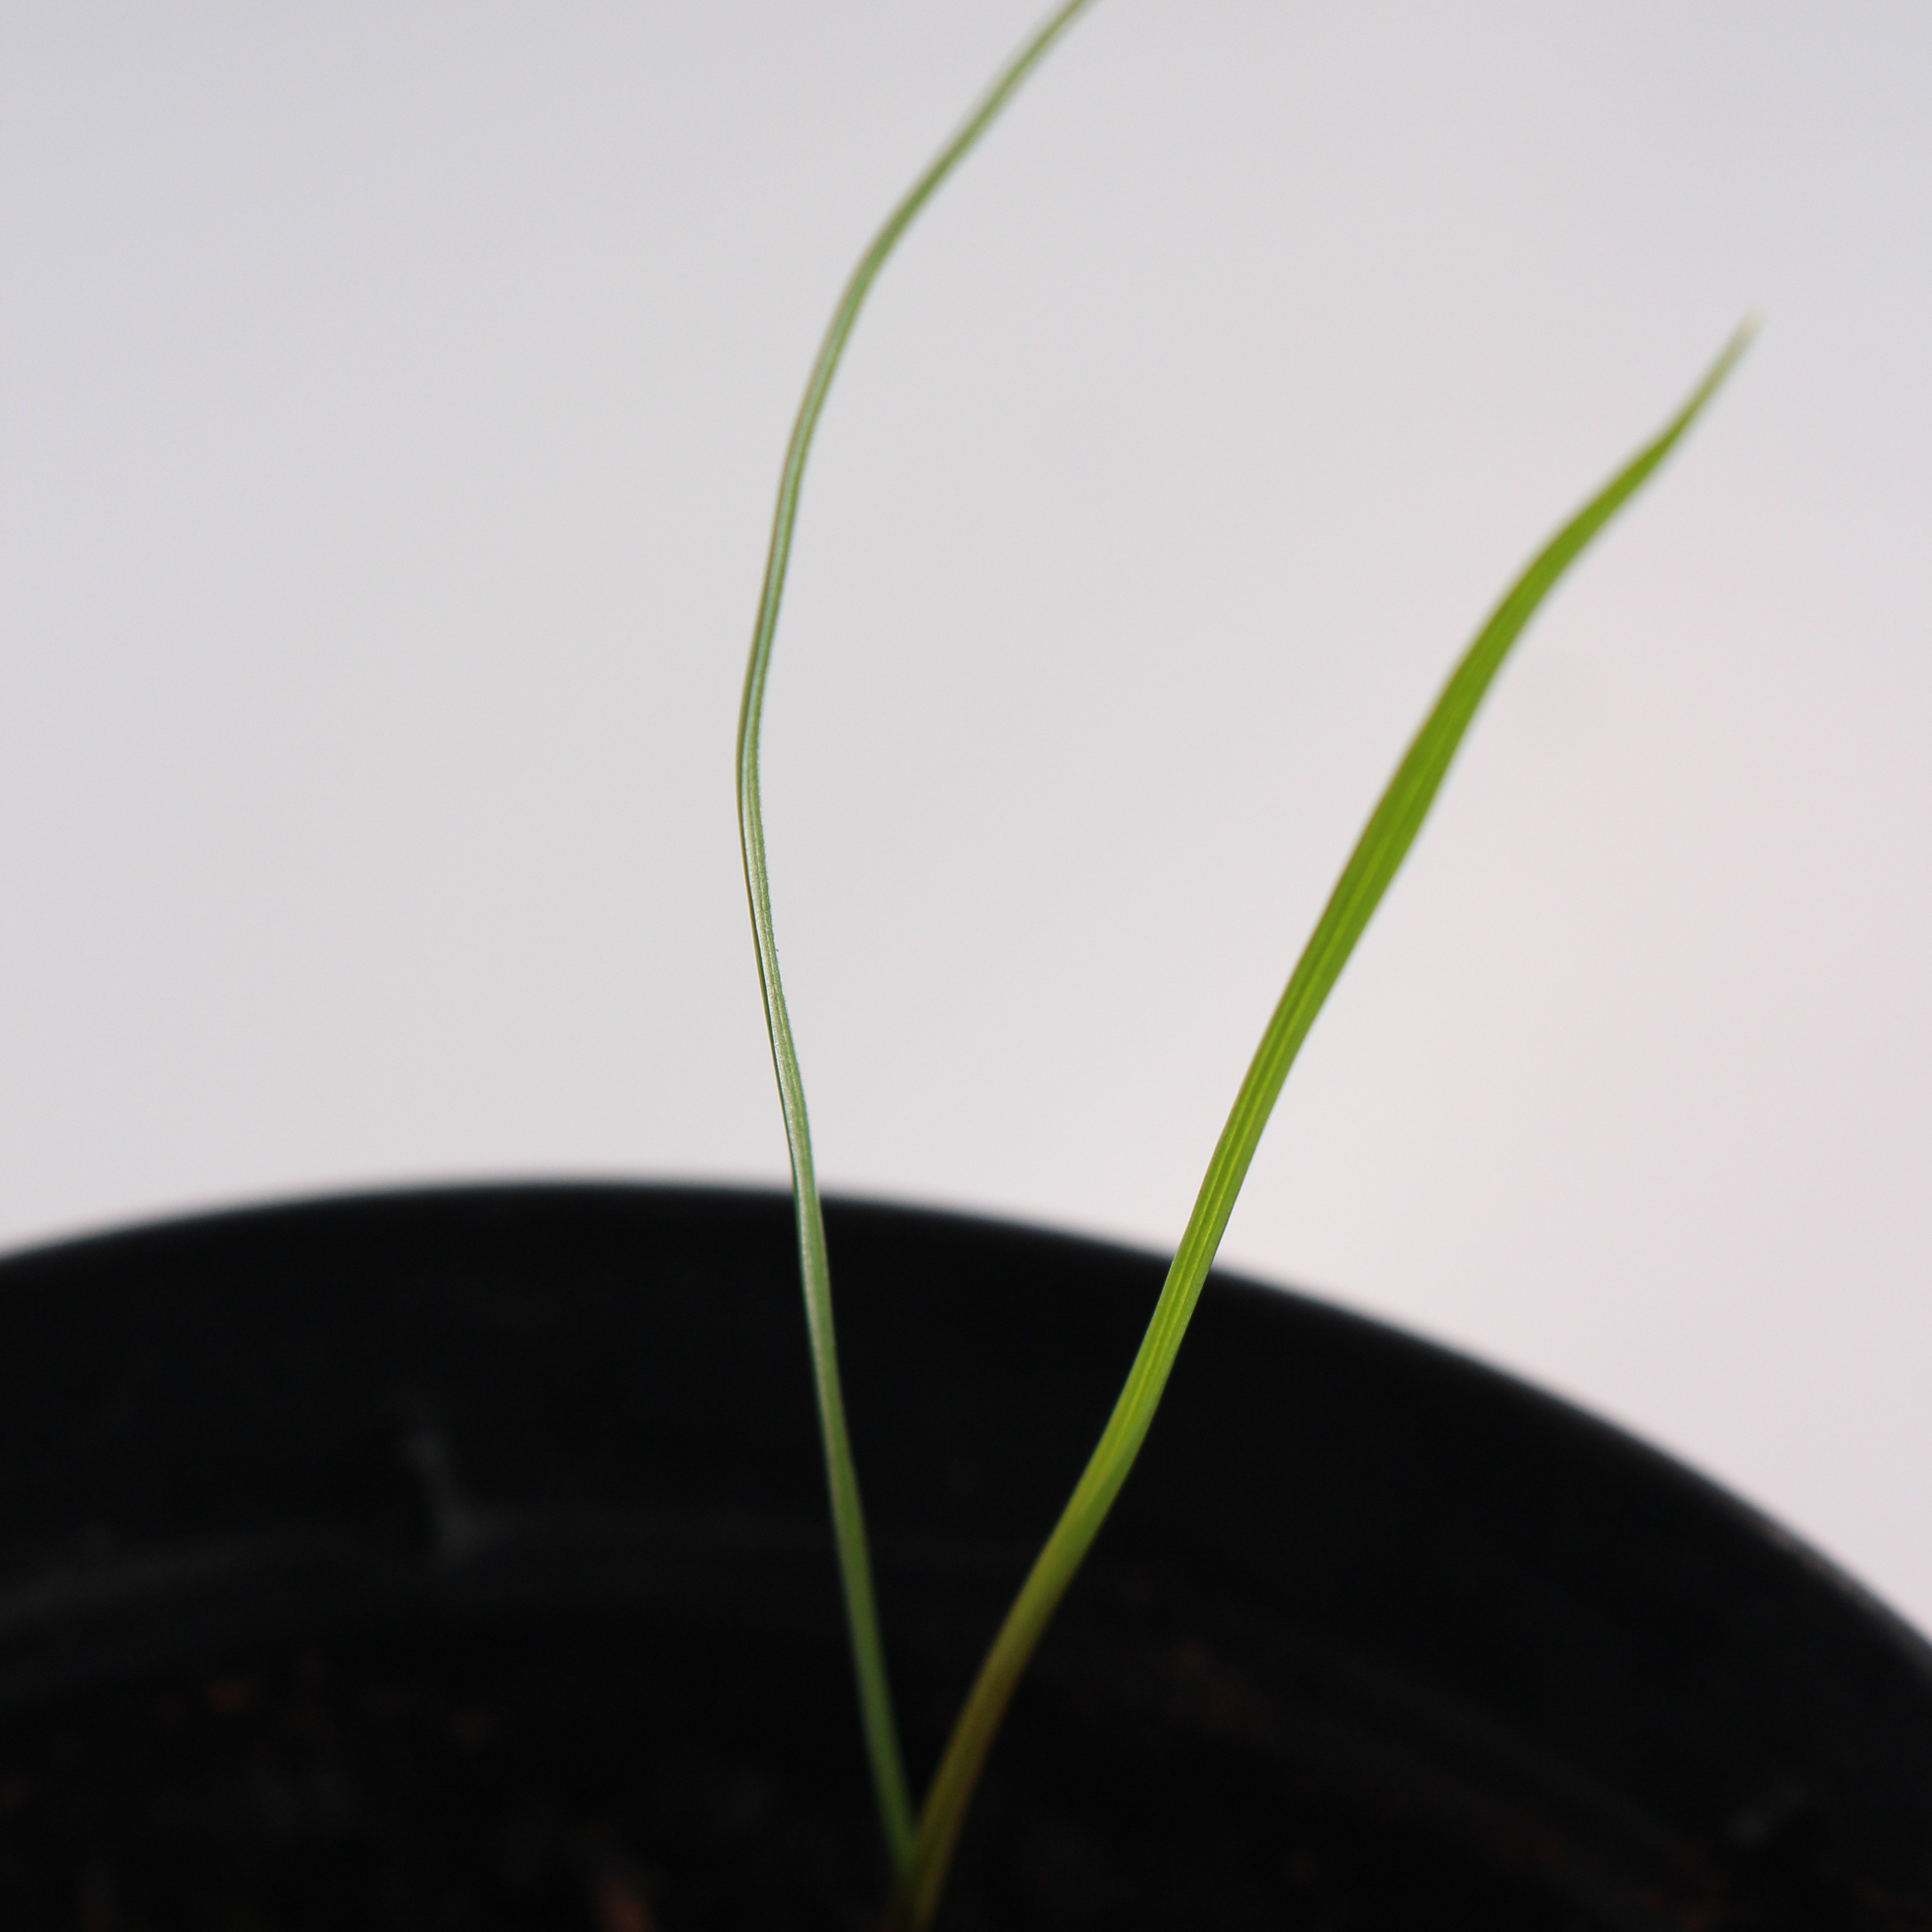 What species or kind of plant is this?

Lolium multiflorum
